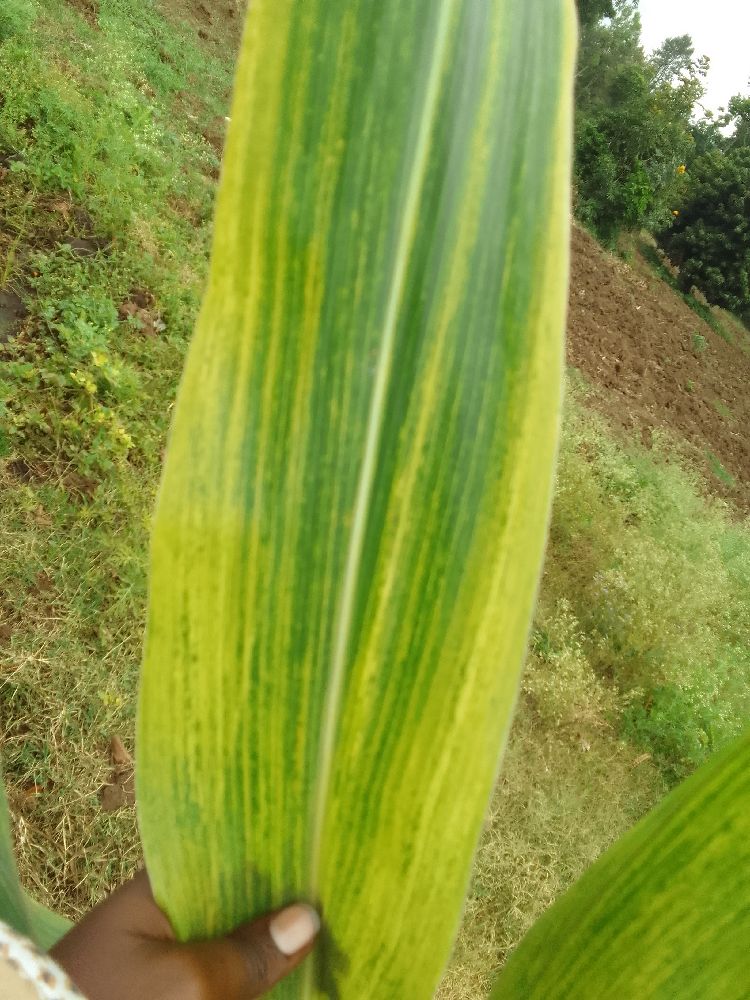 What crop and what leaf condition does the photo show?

maize, maize lethal necrosis
